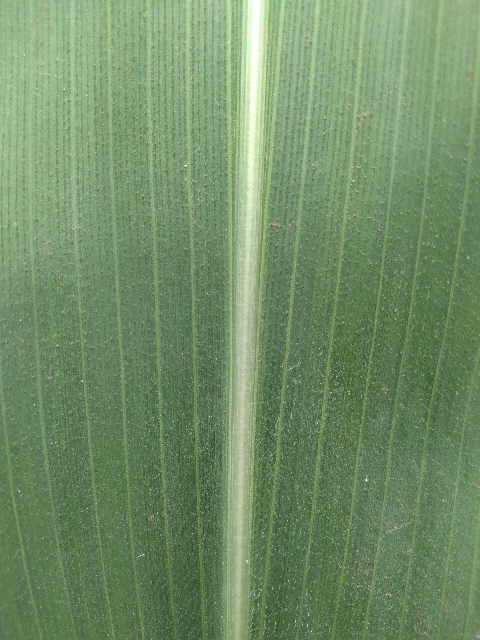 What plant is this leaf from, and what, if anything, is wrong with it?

maize, healthy
